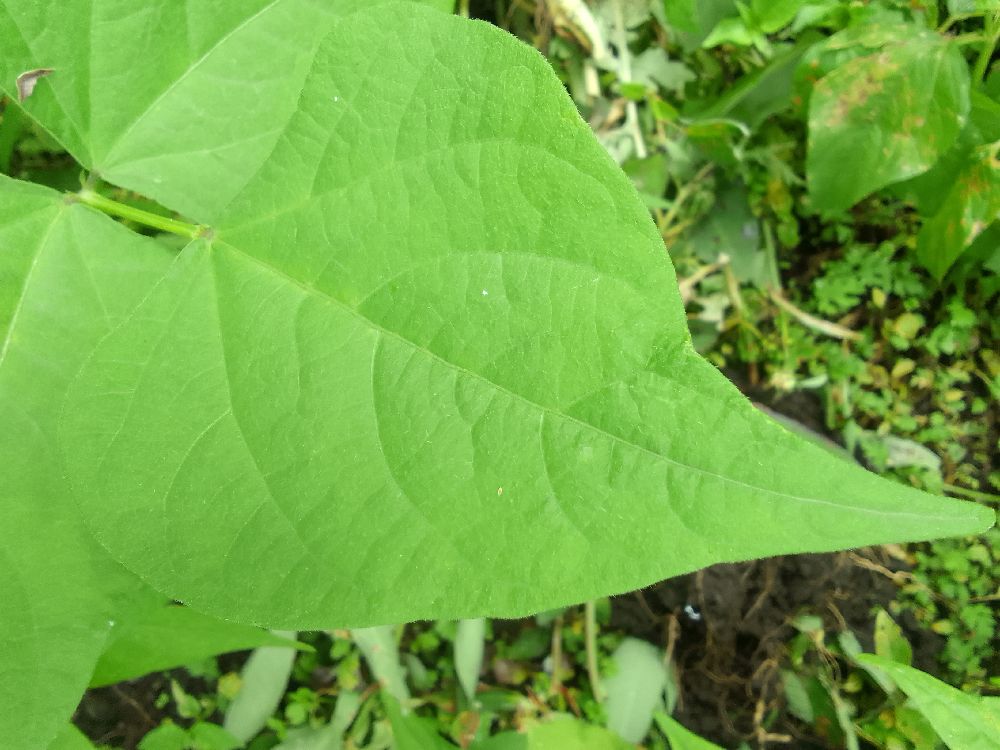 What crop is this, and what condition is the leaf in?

common bean, healthy
